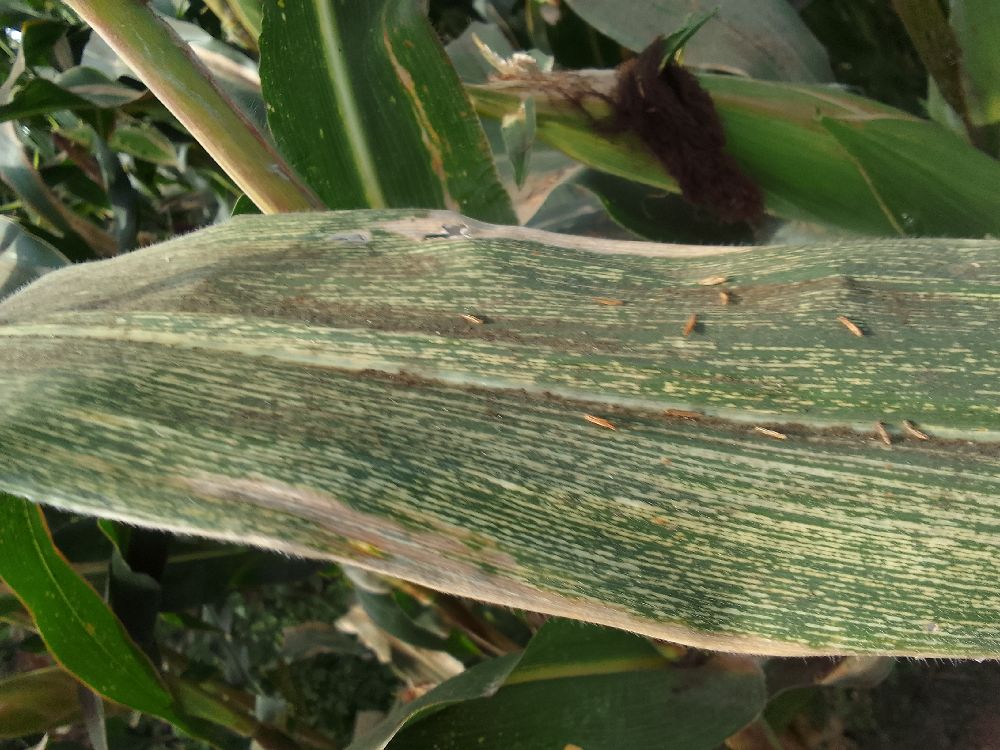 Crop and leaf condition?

maize, maize streak virus
